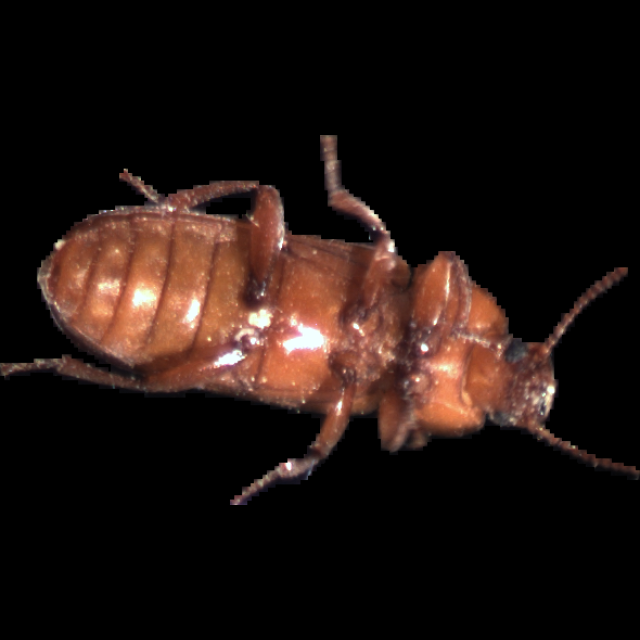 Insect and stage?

mealworm beetle
